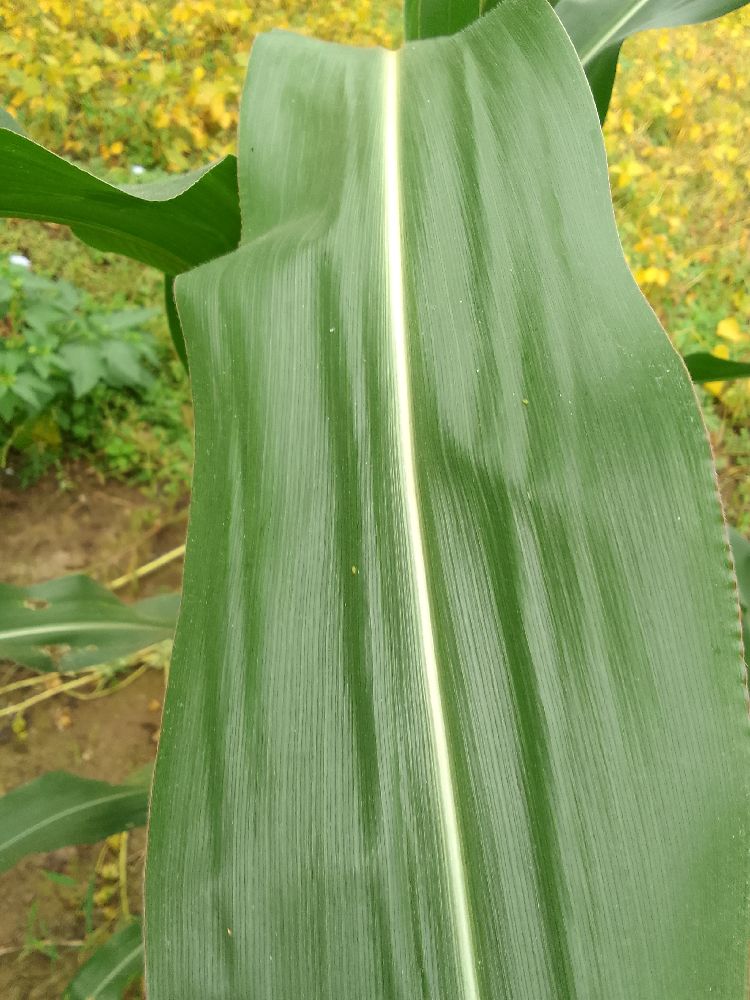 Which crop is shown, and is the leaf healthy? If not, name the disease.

maize, healthy
